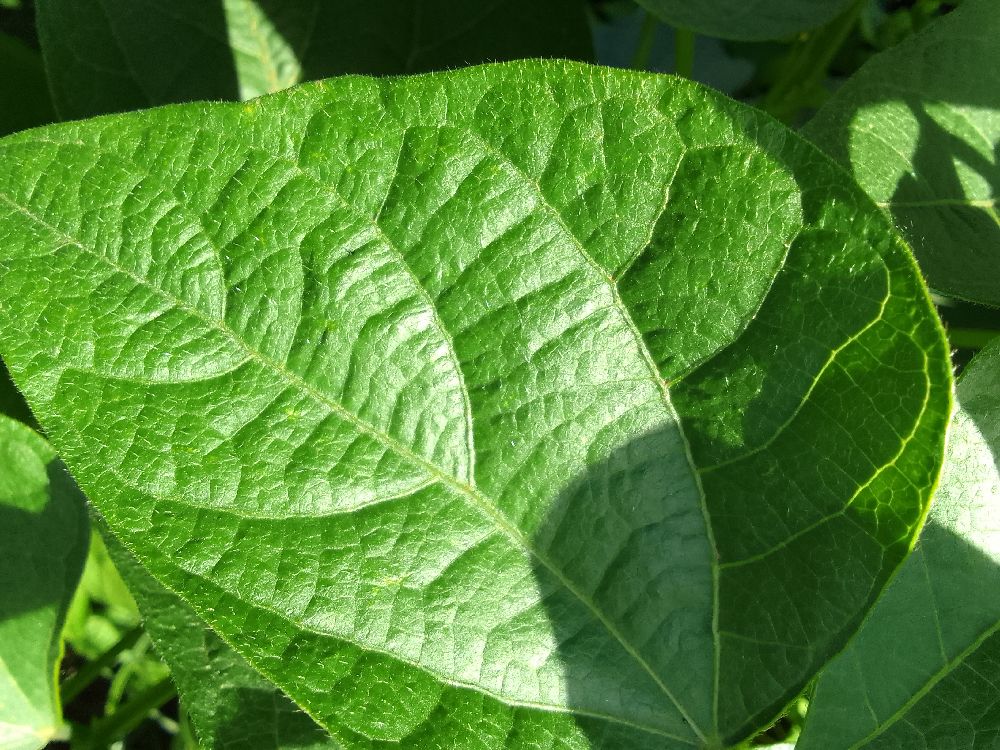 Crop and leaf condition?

common bean, healthy
